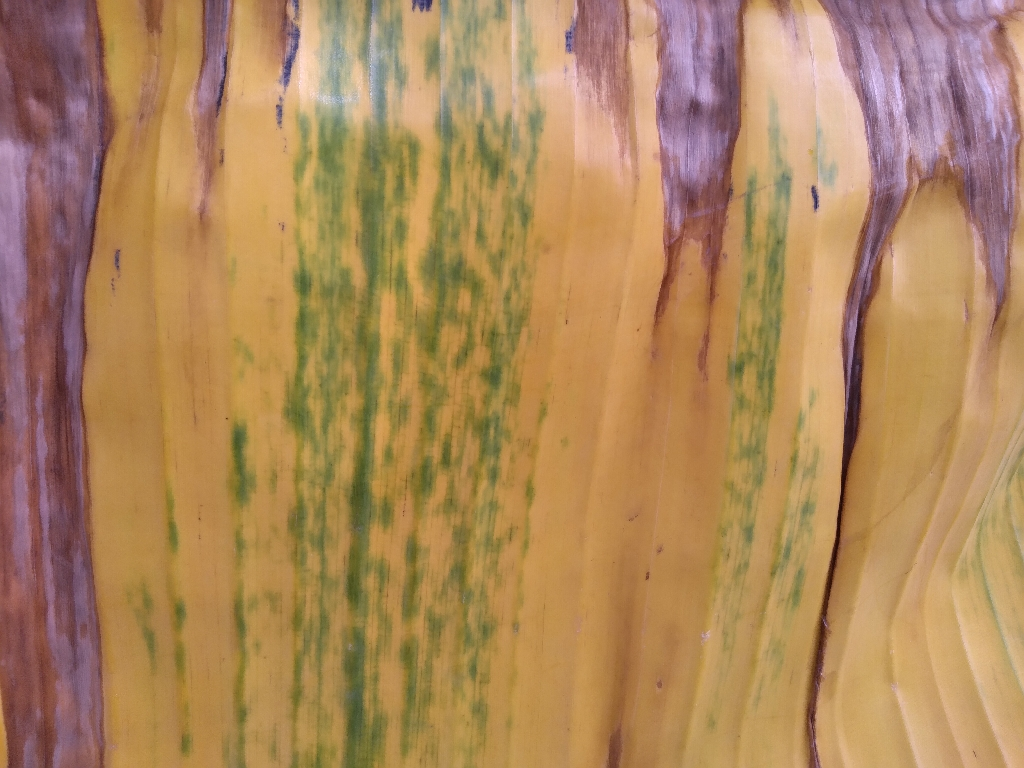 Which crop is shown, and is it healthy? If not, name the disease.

banana, fusarium wilt race 1
